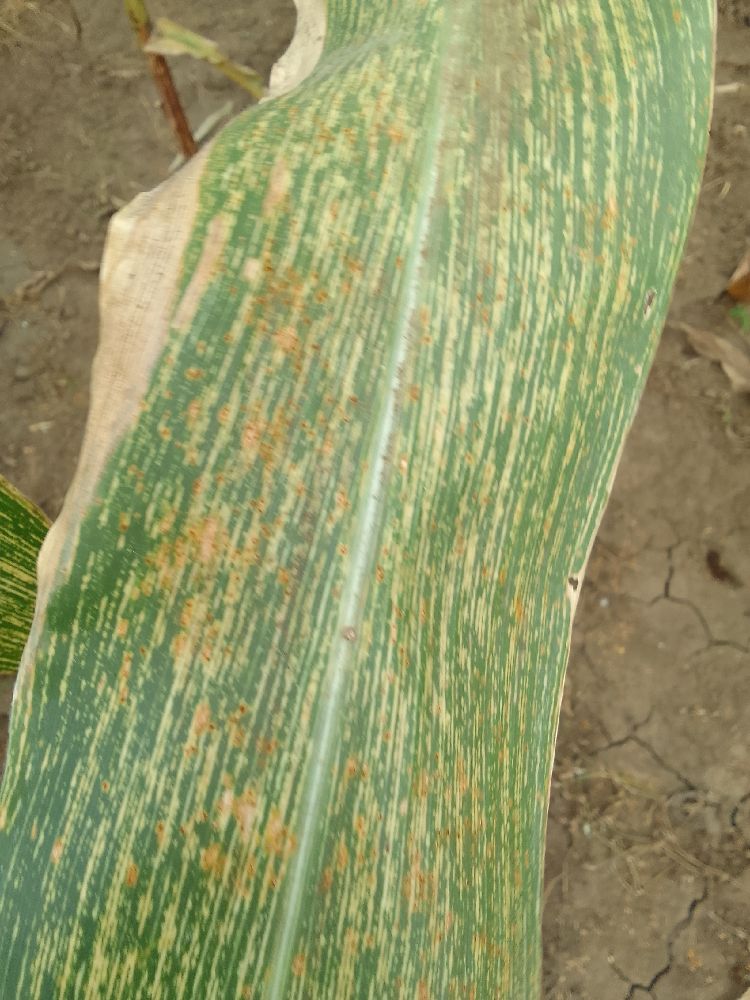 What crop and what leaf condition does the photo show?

maize, maize streak virus
